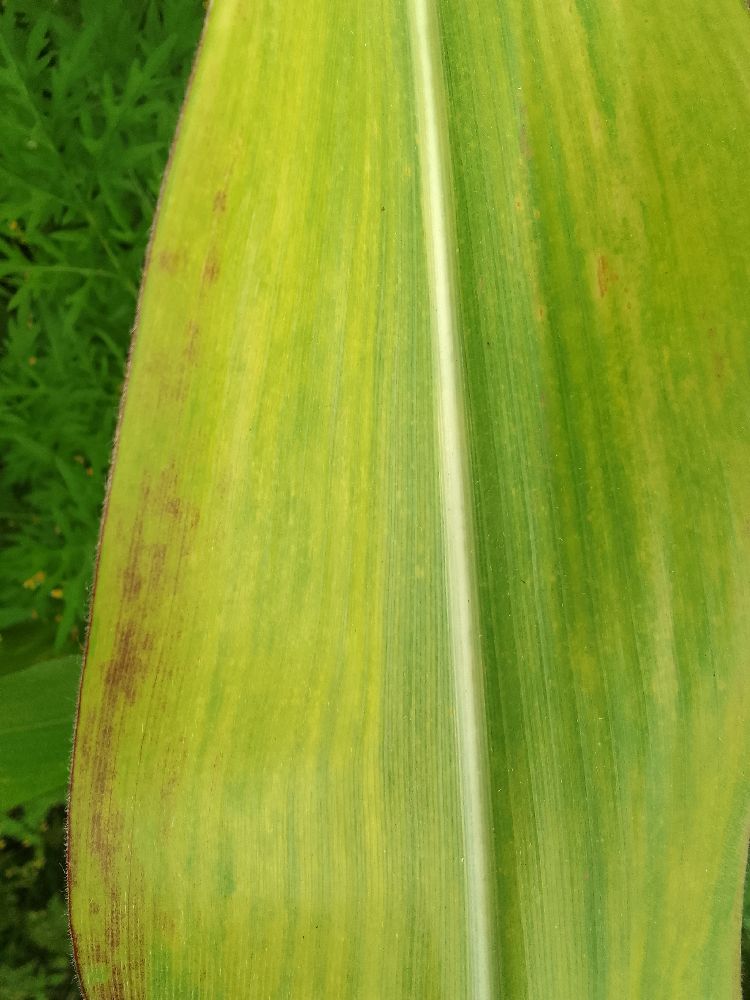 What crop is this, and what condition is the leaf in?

maize, maize lethal necrosis
